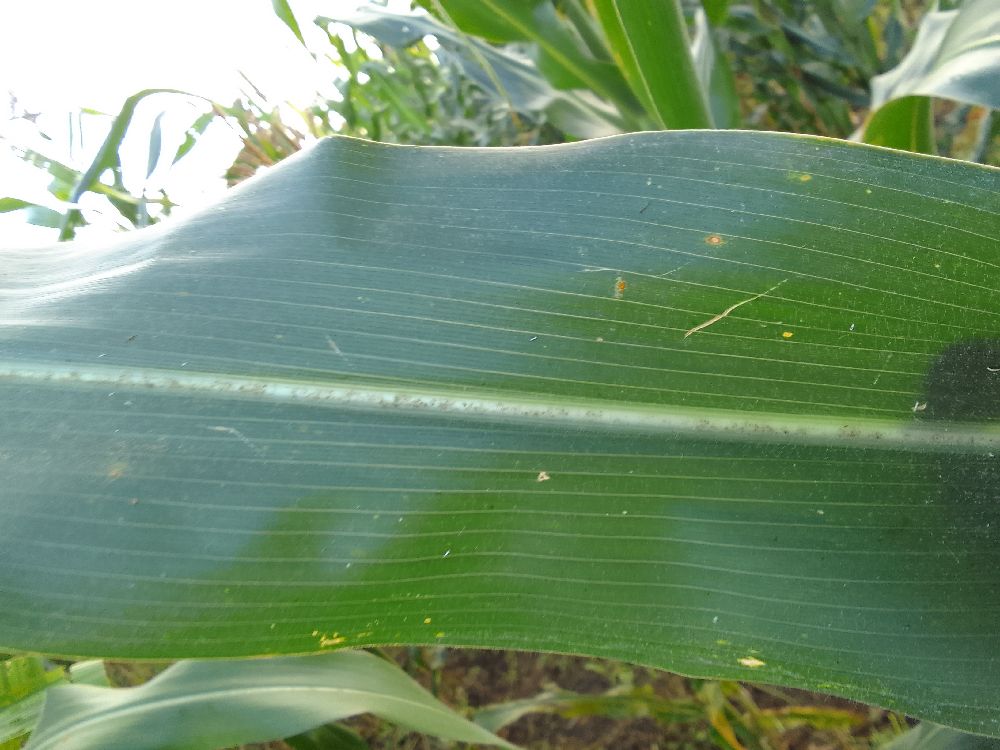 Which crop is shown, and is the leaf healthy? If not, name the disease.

maize, healthy
